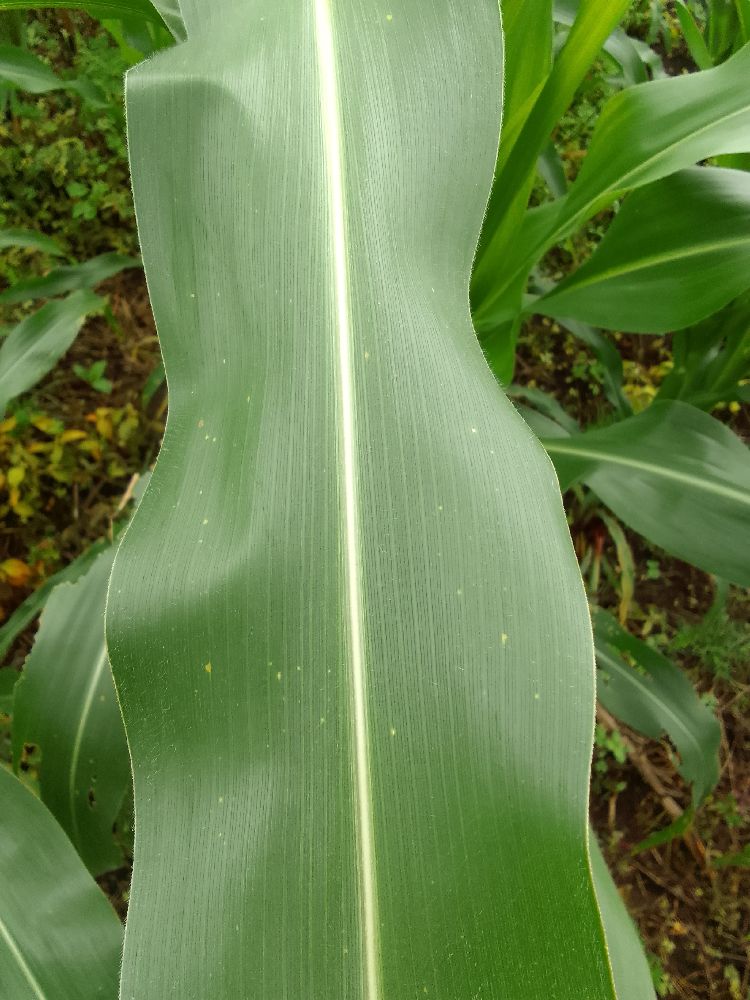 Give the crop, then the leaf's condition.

maize, healthy
